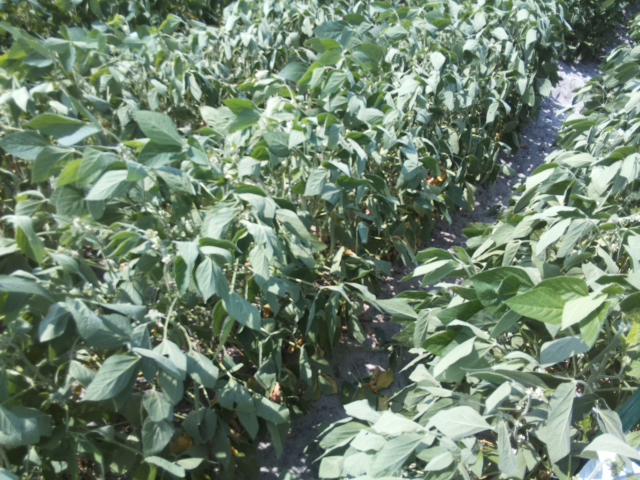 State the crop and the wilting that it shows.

soybean, slight leaflet or petiole turgor loss in upper canopy
